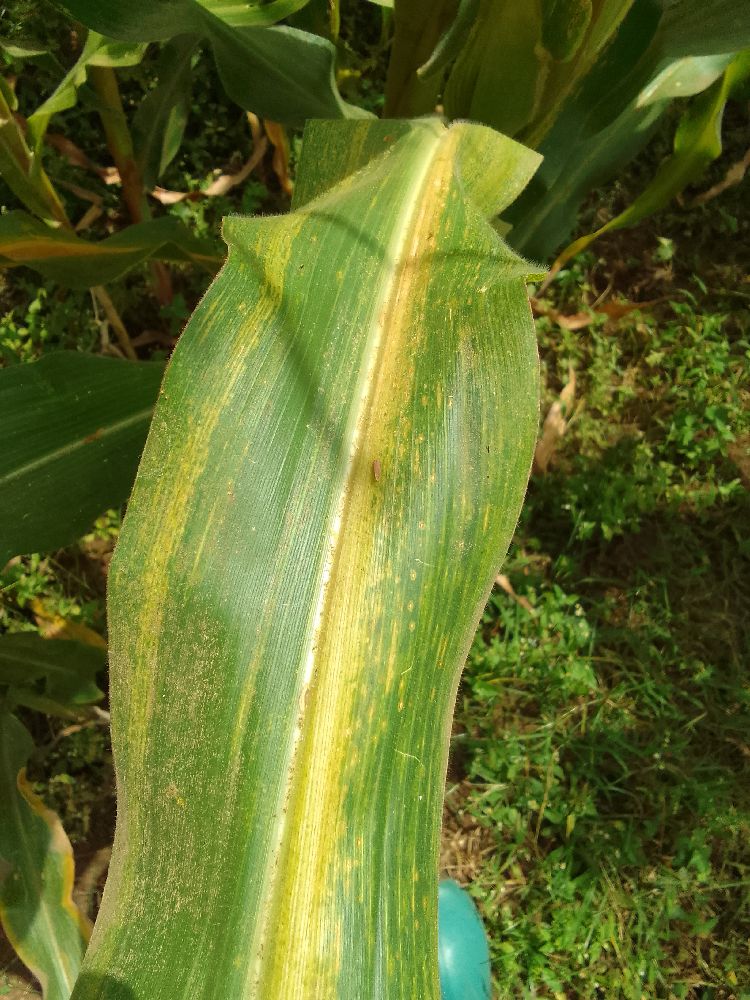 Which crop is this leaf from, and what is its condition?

maize, maize lethal necrosis
